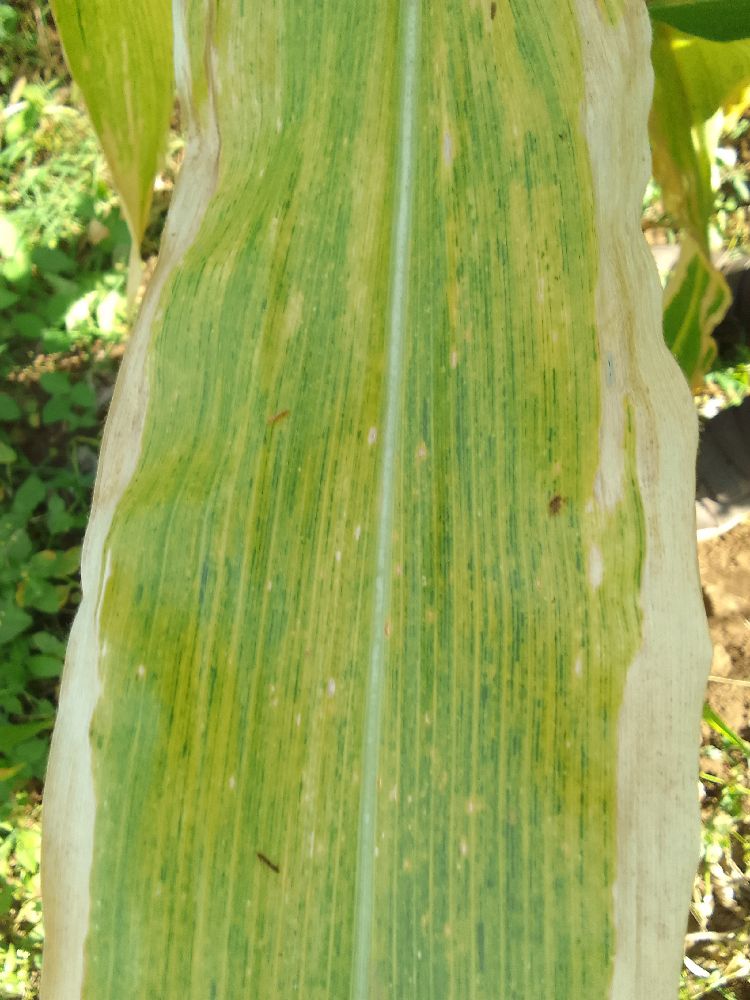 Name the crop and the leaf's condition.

maize, maize lethal necrosis
